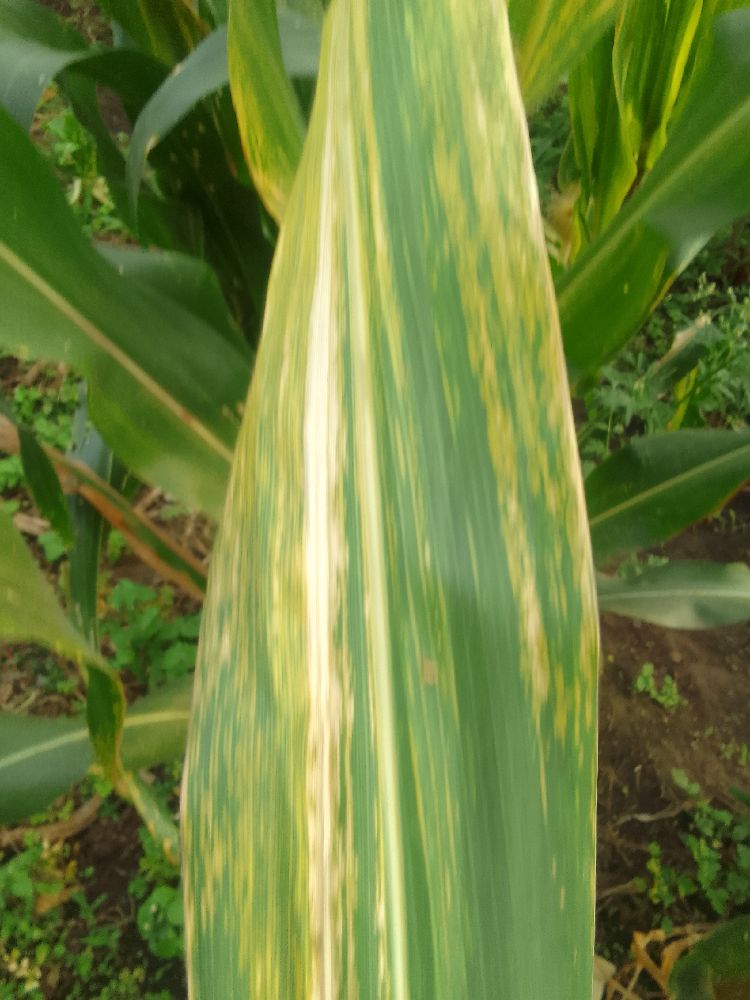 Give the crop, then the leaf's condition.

maize, maize lethal necrosis
